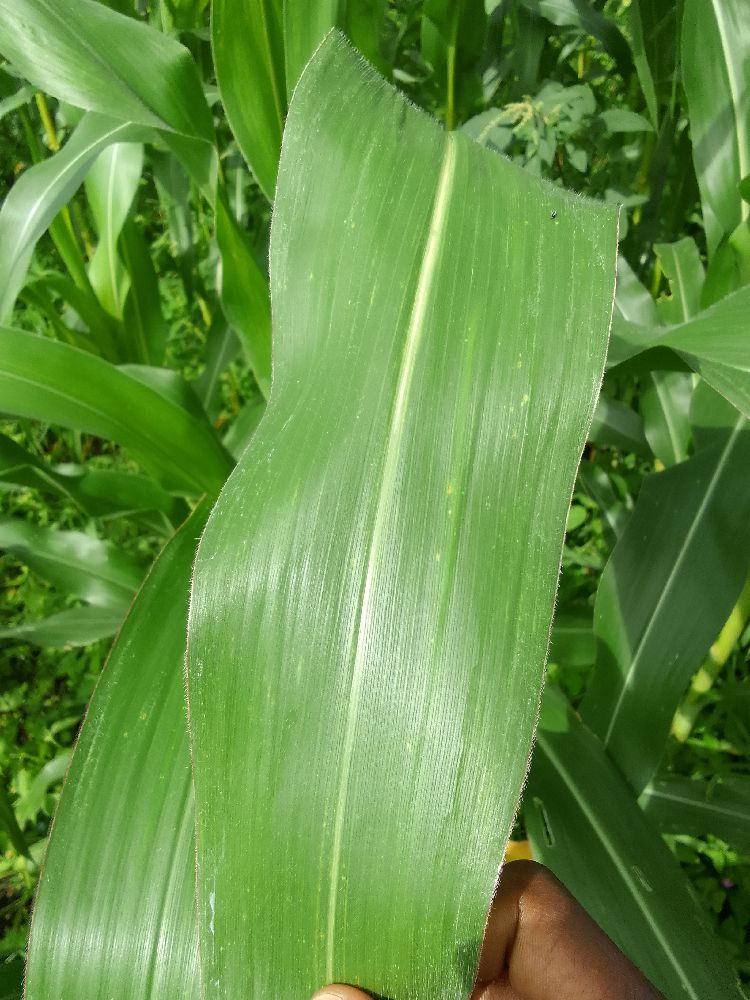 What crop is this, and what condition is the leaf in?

maize, healthy
